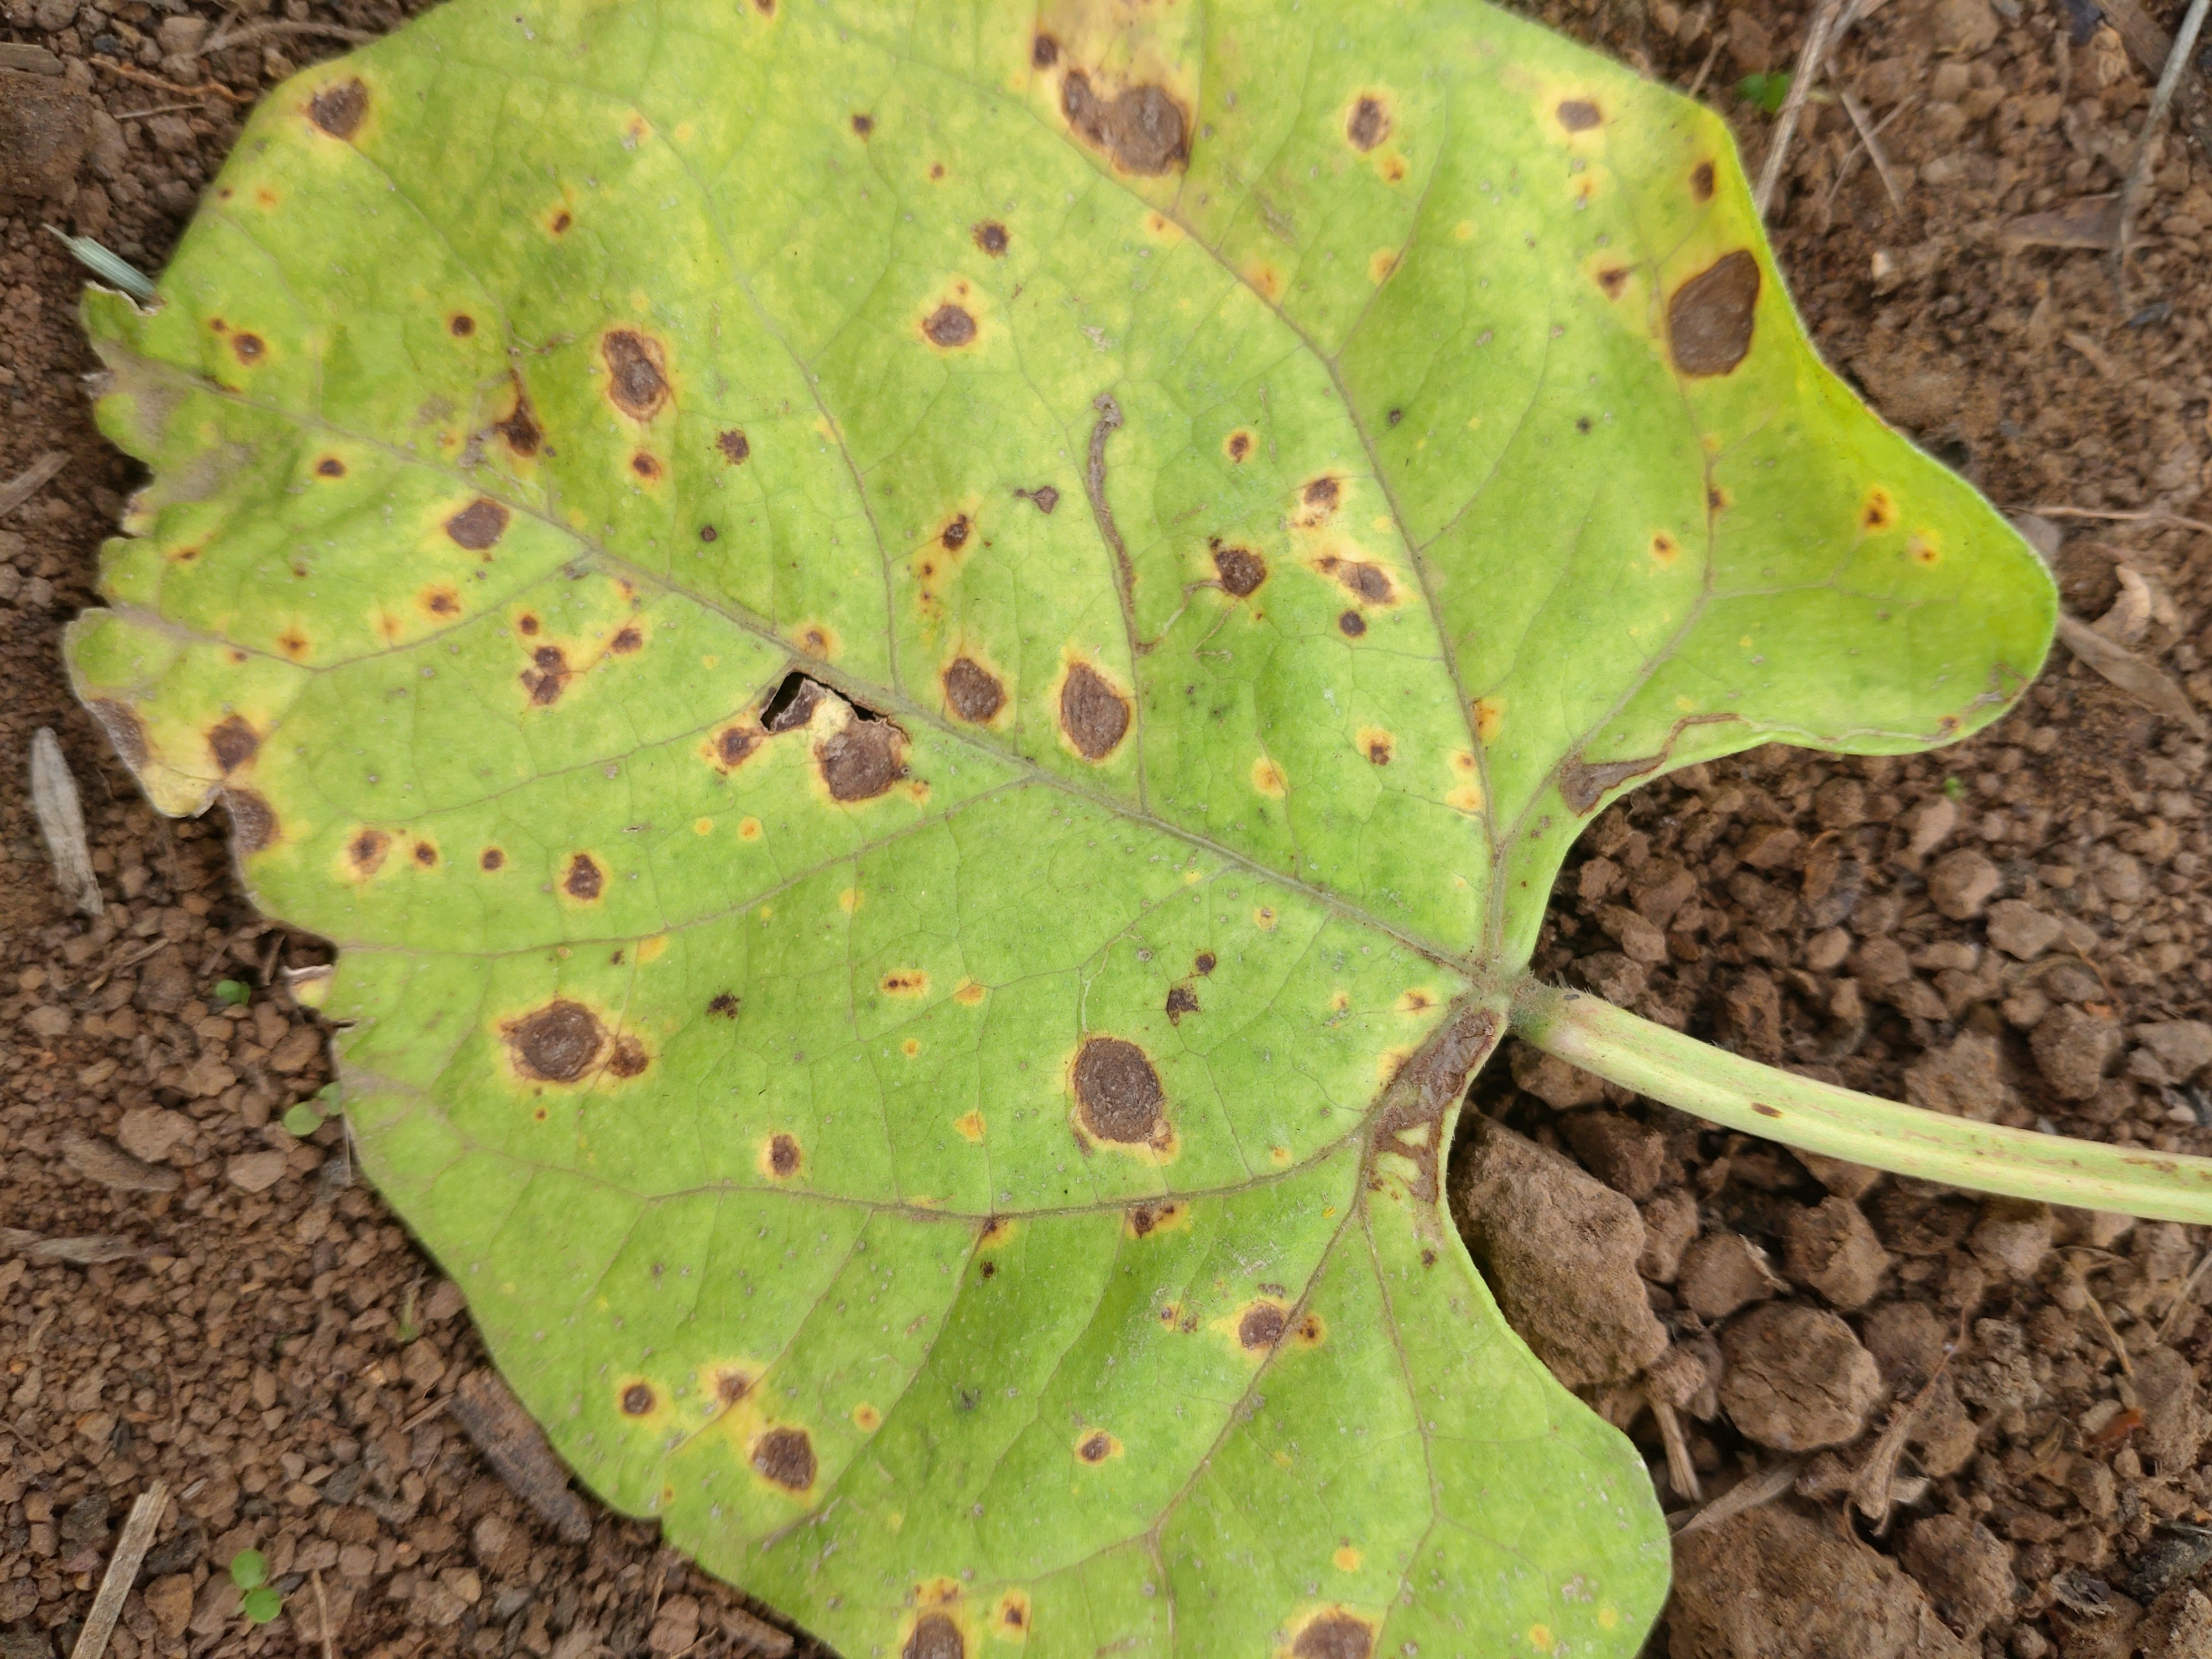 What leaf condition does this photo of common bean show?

rust
